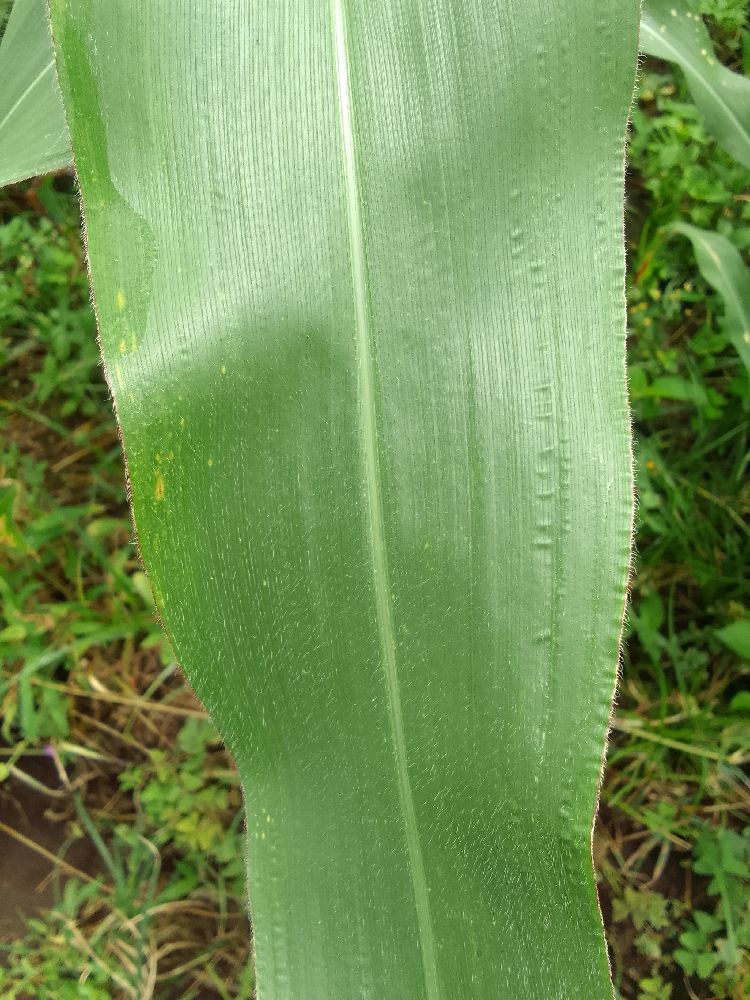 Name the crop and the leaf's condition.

maize, healthy
